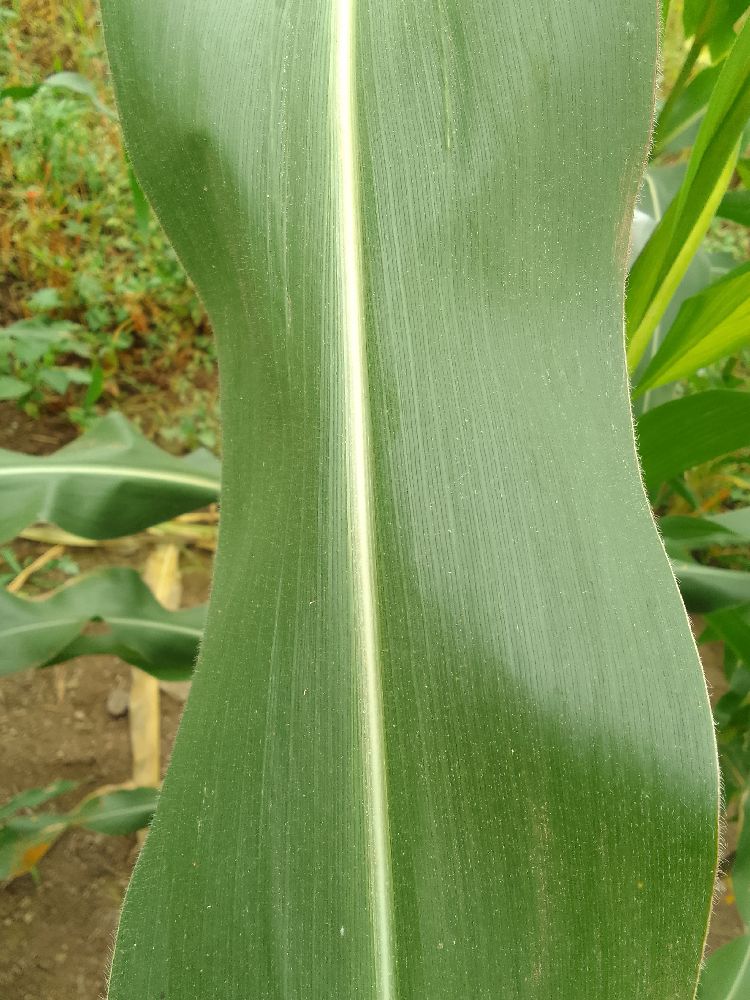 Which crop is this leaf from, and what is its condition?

maize, healthy
